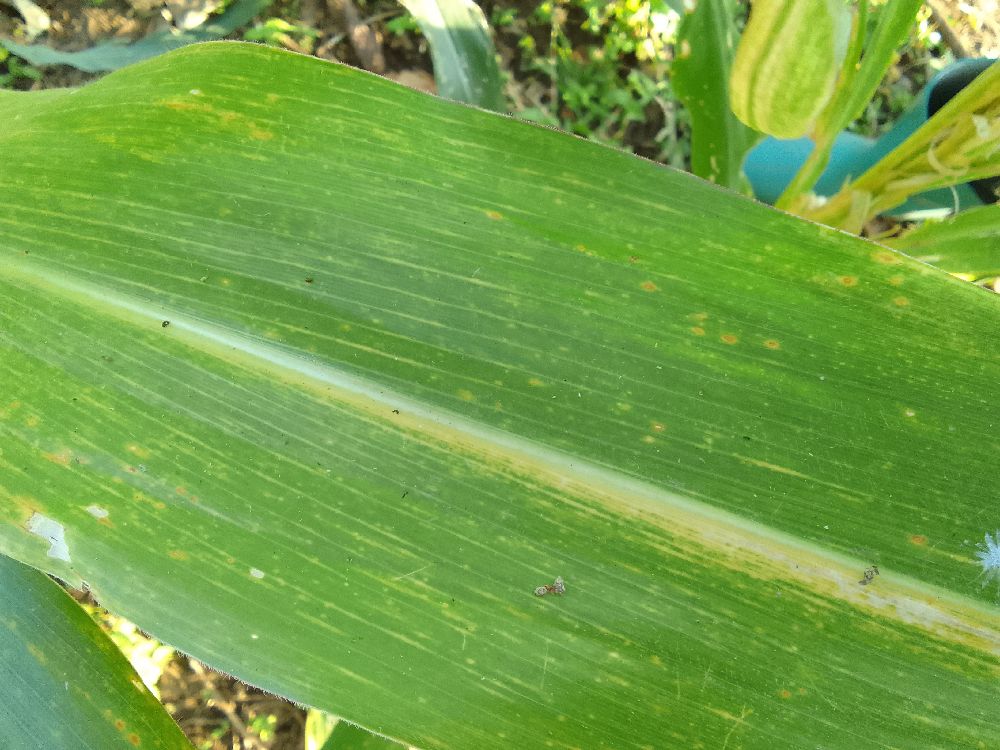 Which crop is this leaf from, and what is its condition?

maize, maize lethal necrosis
